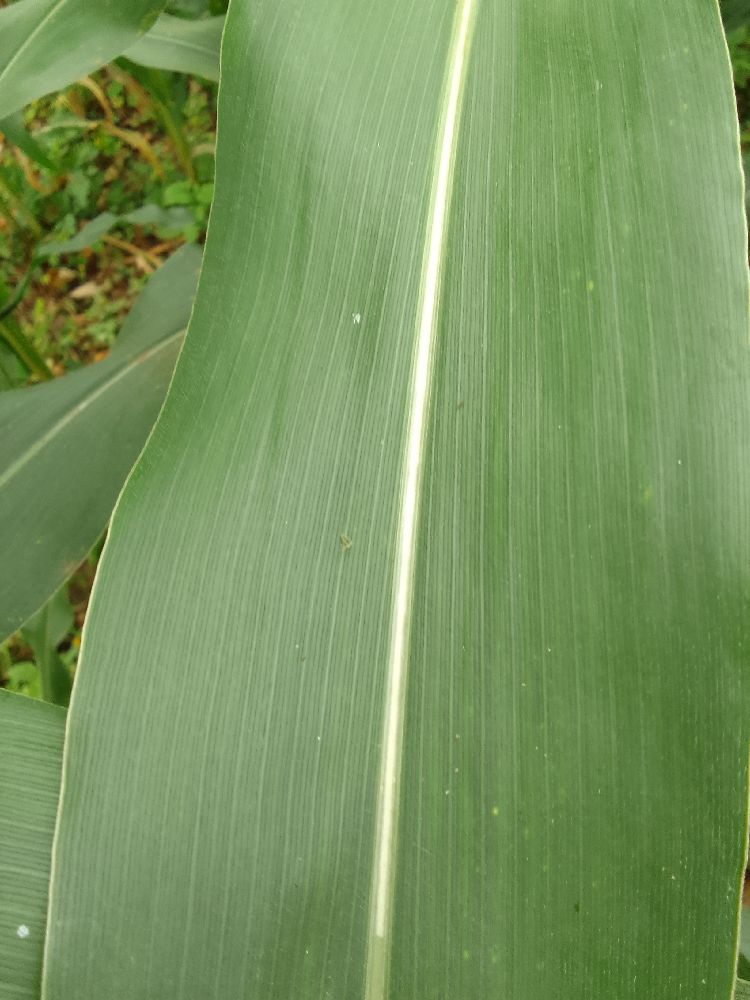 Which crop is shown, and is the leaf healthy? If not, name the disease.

maize, healthy
